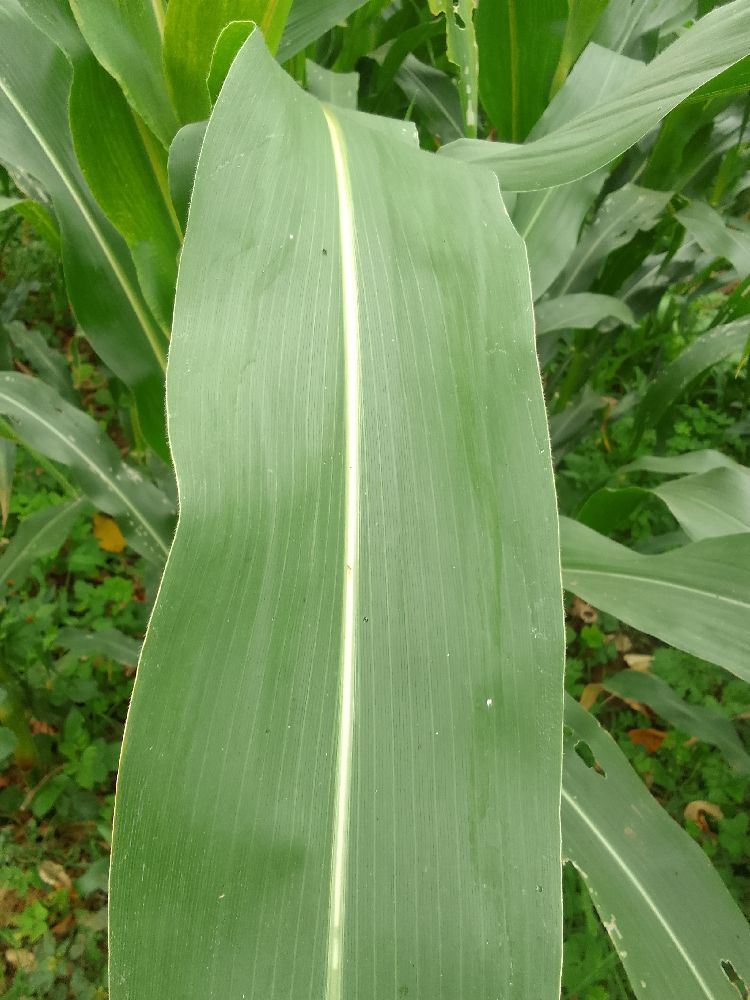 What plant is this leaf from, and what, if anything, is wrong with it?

maize, healthy
